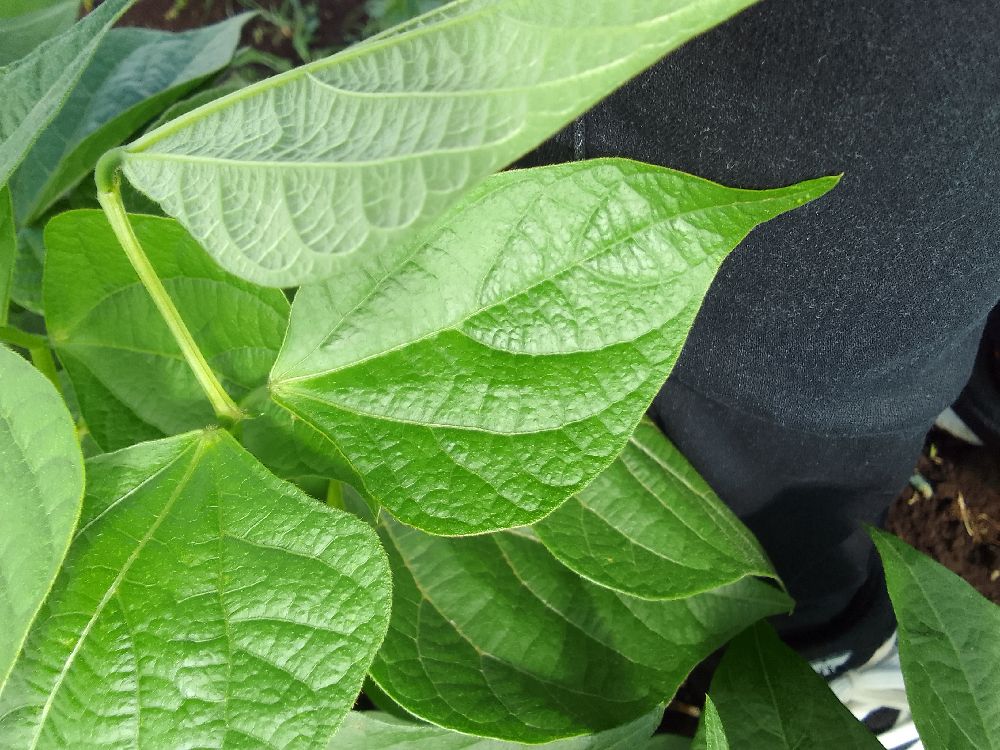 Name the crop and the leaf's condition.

common bean, healthy
